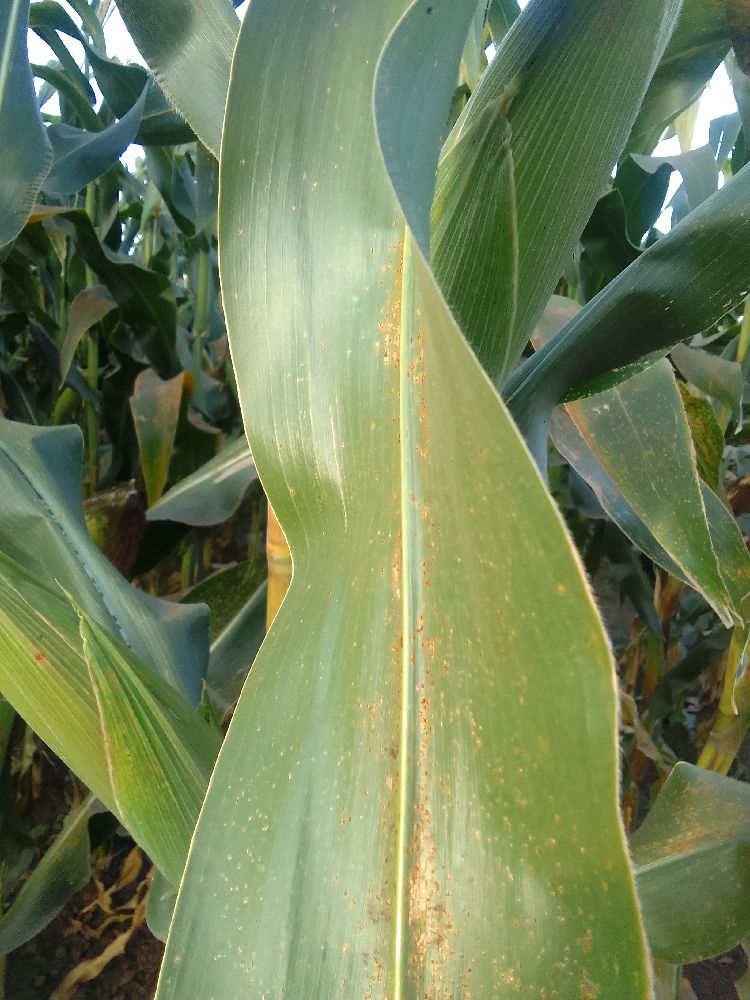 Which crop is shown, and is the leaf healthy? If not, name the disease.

maize, maize lethal necrosis
